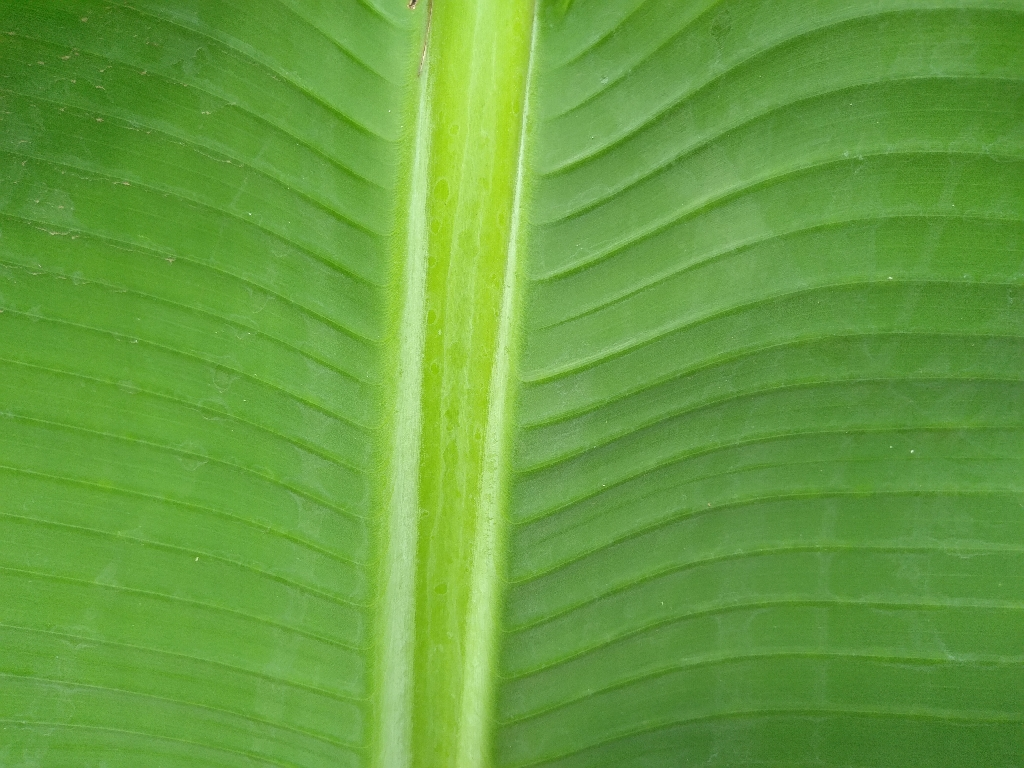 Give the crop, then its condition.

banana, healthy
